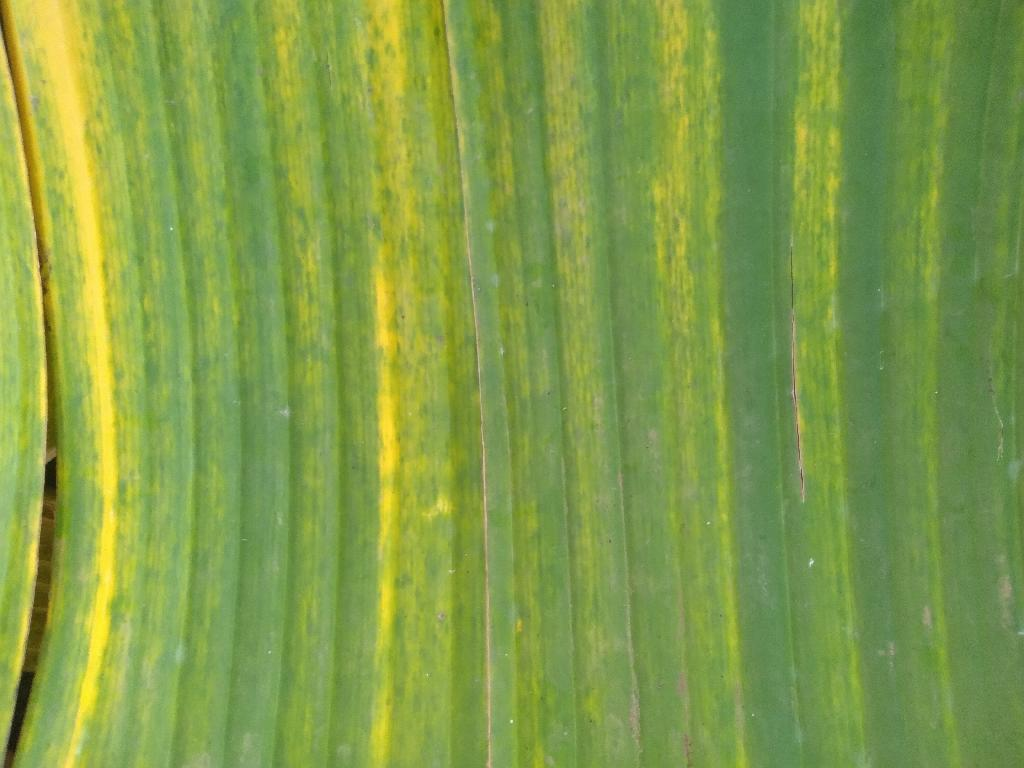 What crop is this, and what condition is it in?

banana, fusarium wilt race 1
